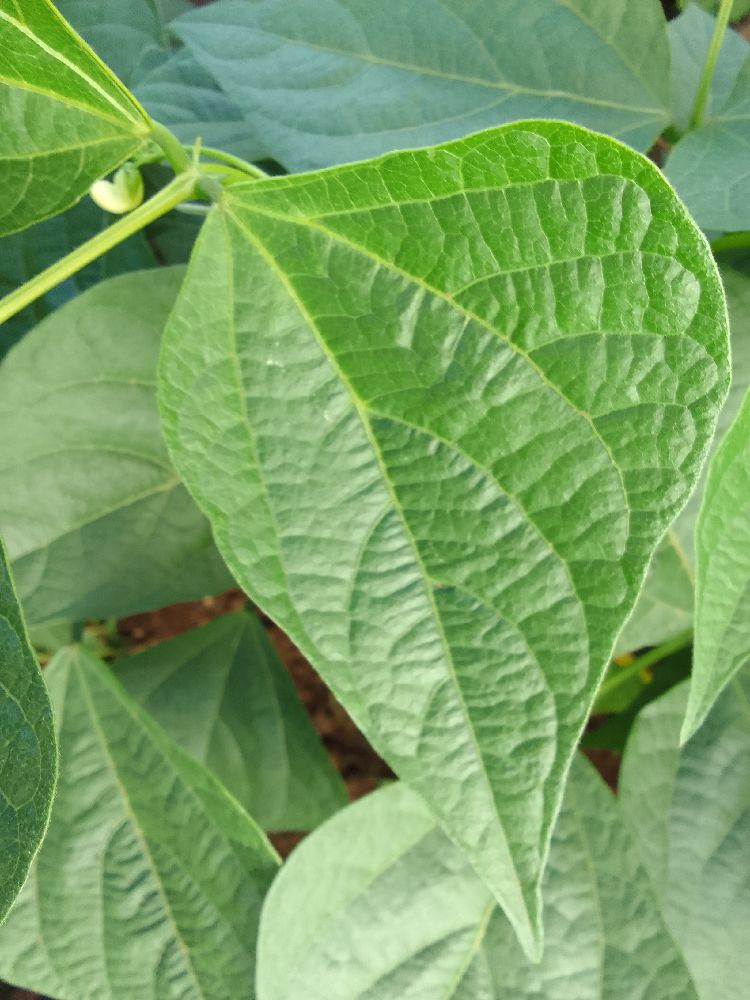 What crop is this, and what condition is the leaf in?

common bean, healthy
